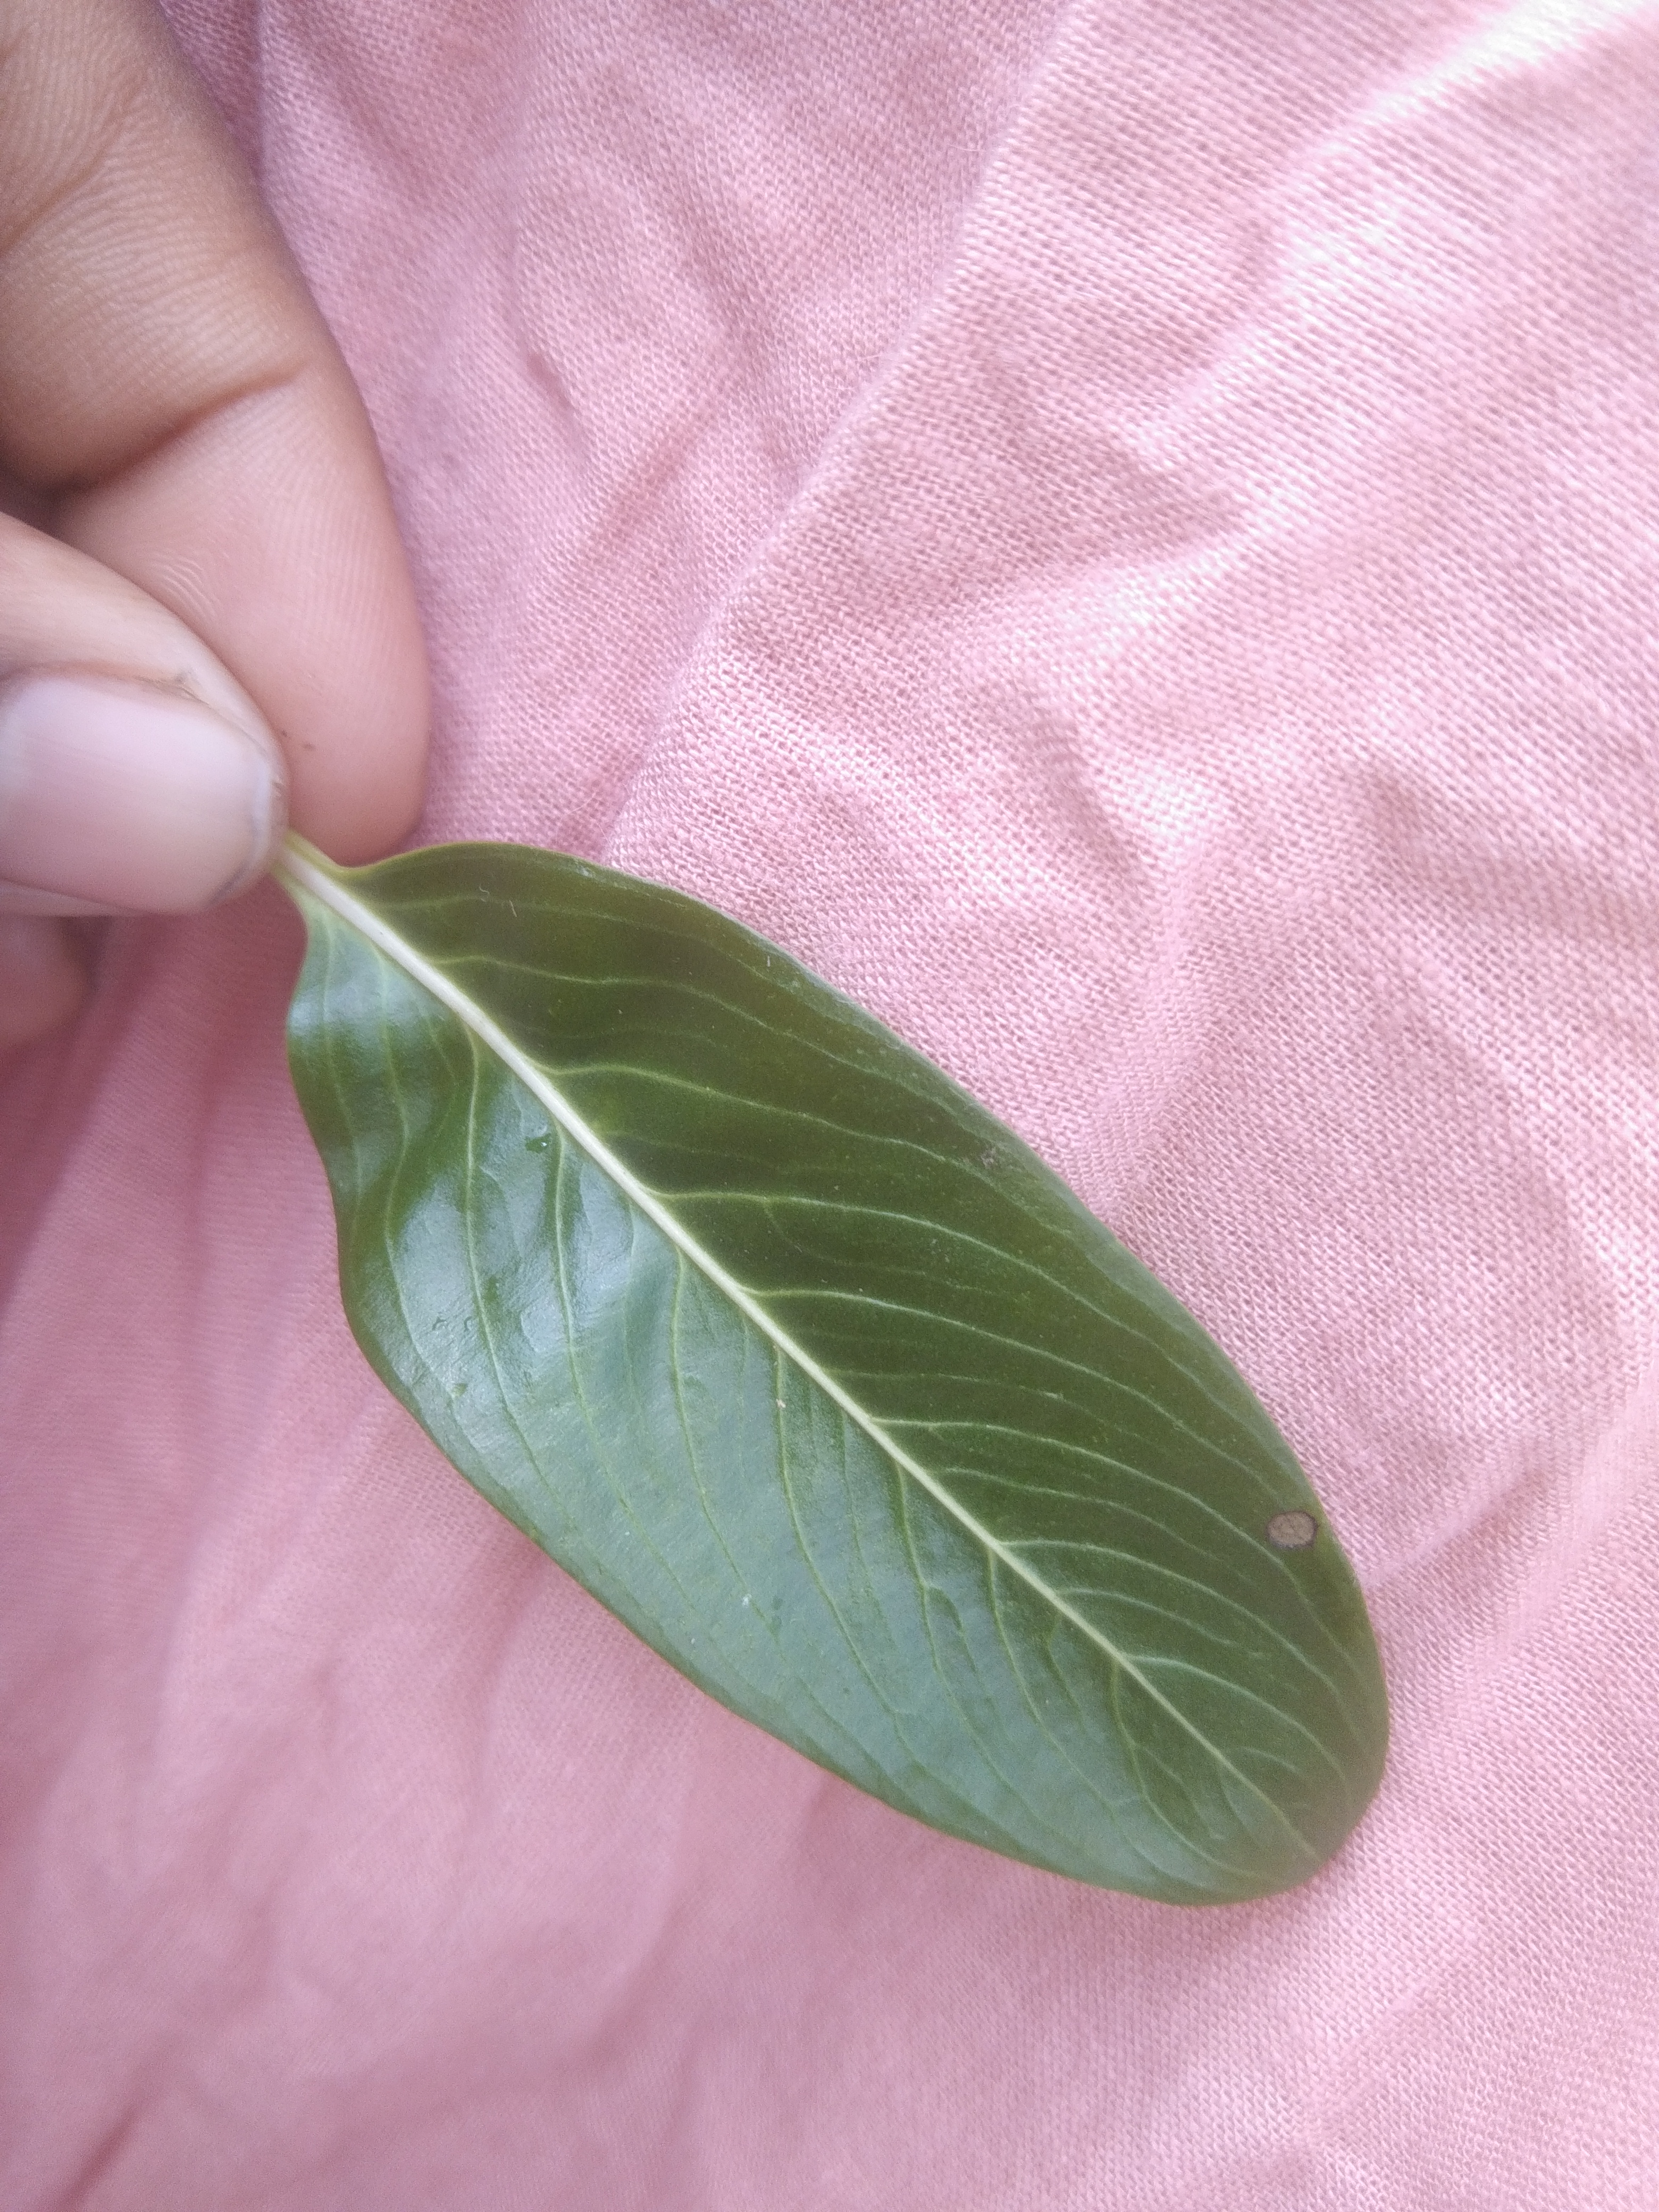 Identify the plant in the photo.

rose periwinkle
